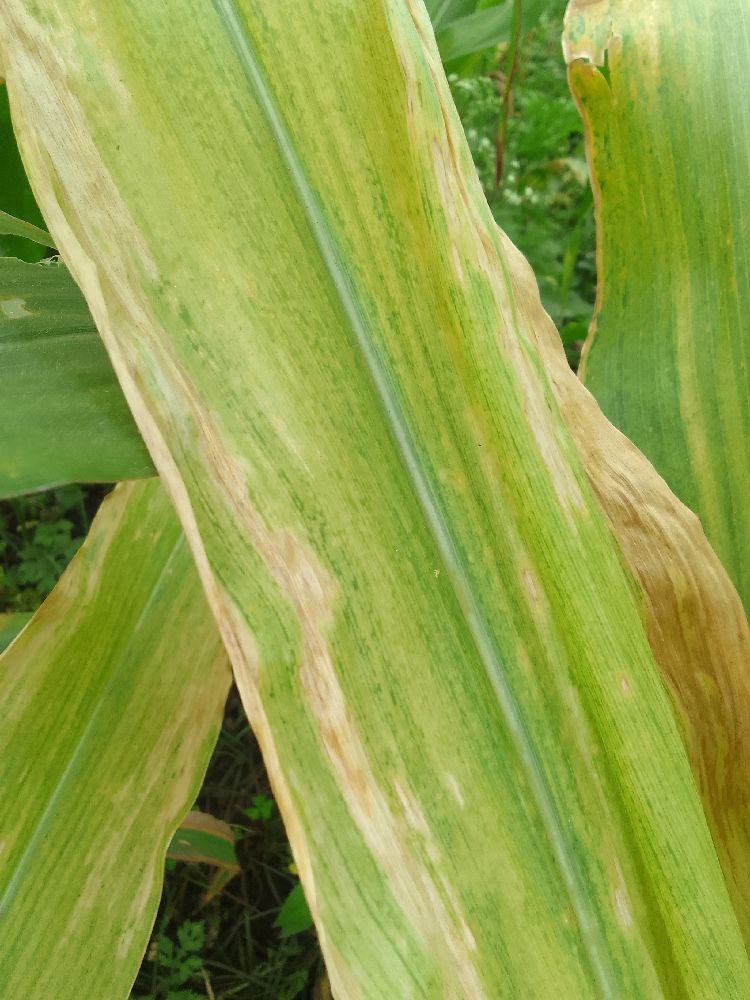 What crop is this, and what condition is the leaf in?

maize, maize lethal necrosis
